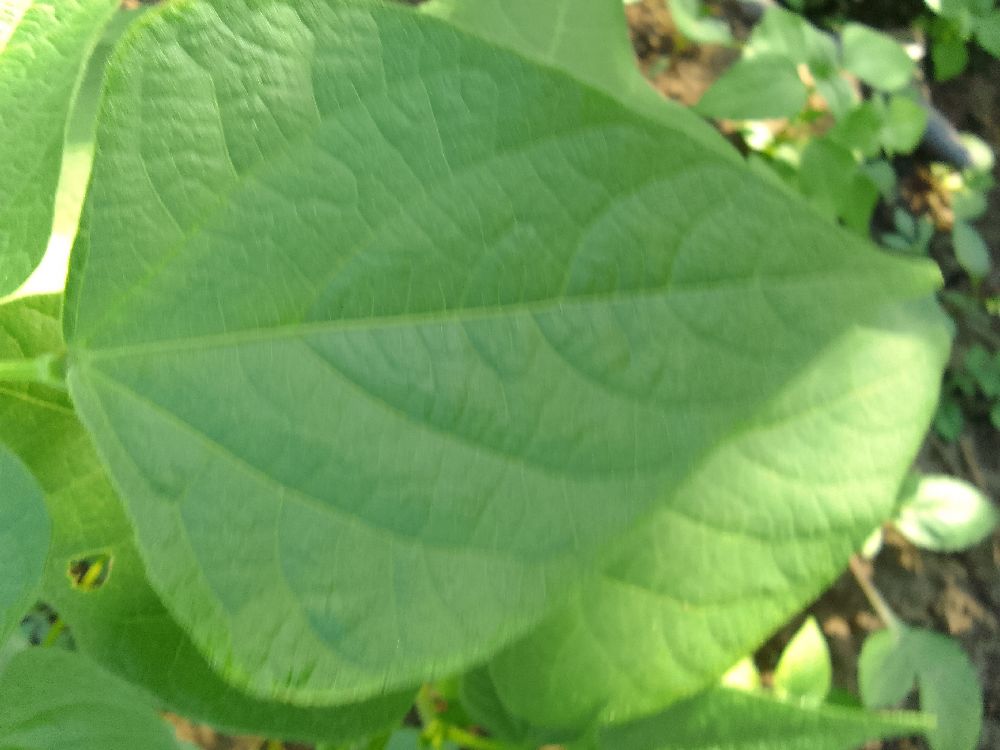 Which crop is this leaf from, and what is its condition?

common bean, healthy
